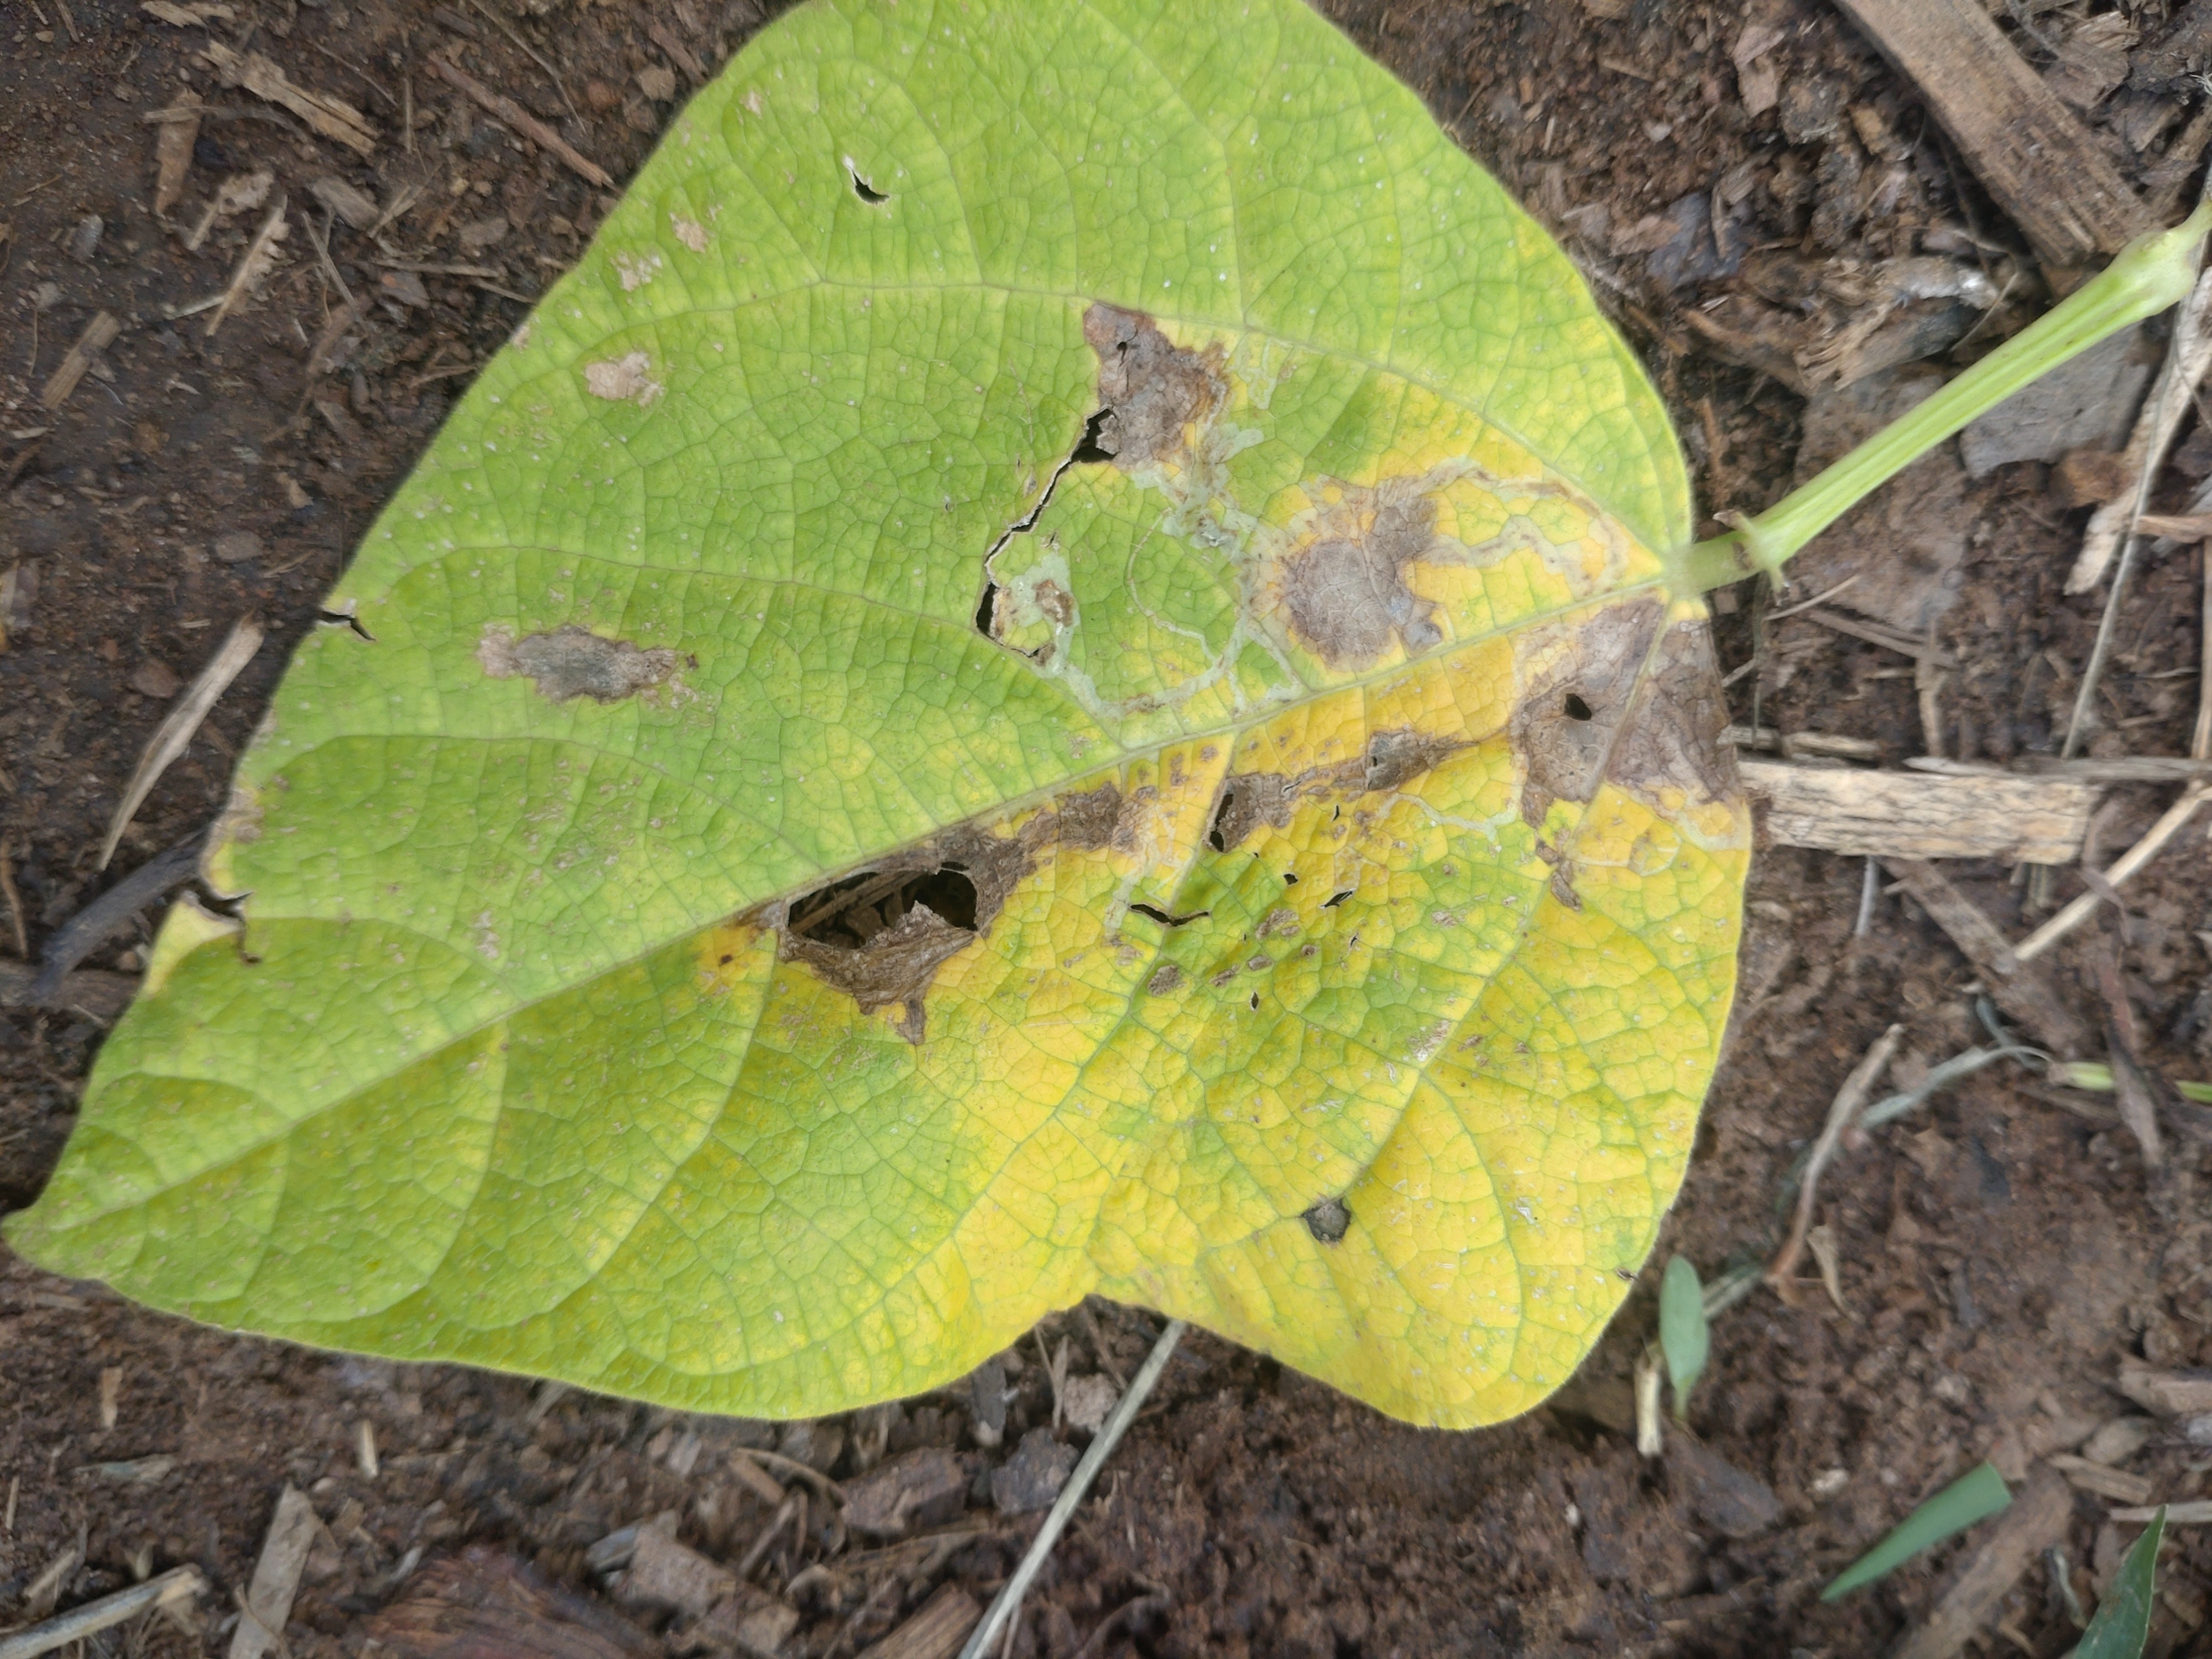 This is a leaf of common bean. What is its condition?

anthracnose
